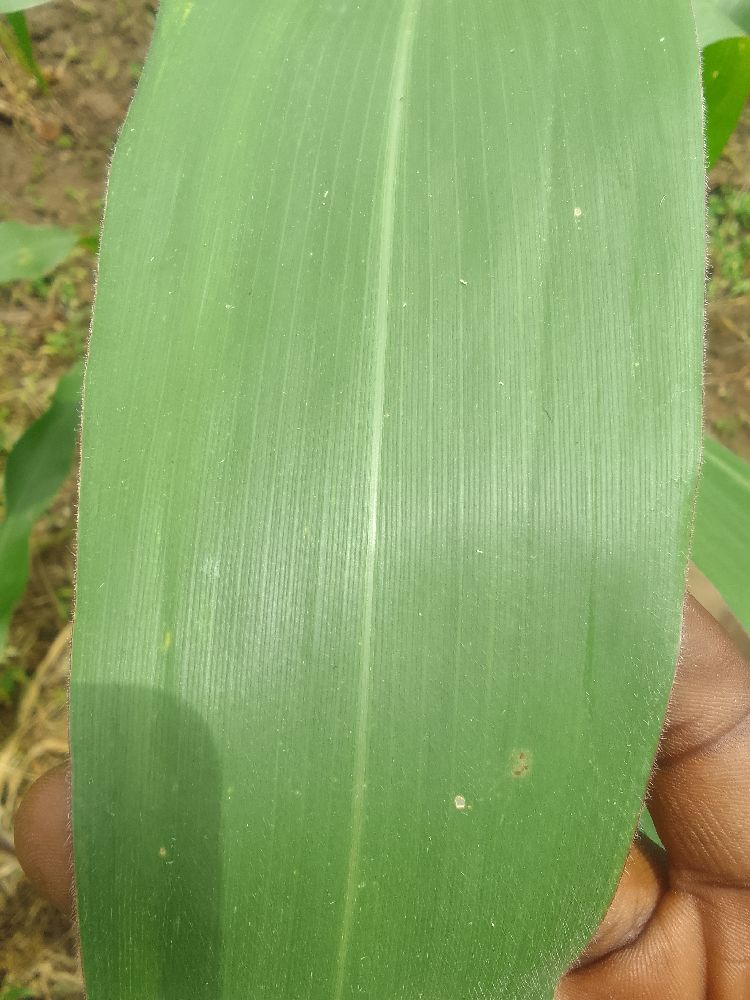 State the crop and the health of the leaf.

maize, healthy
